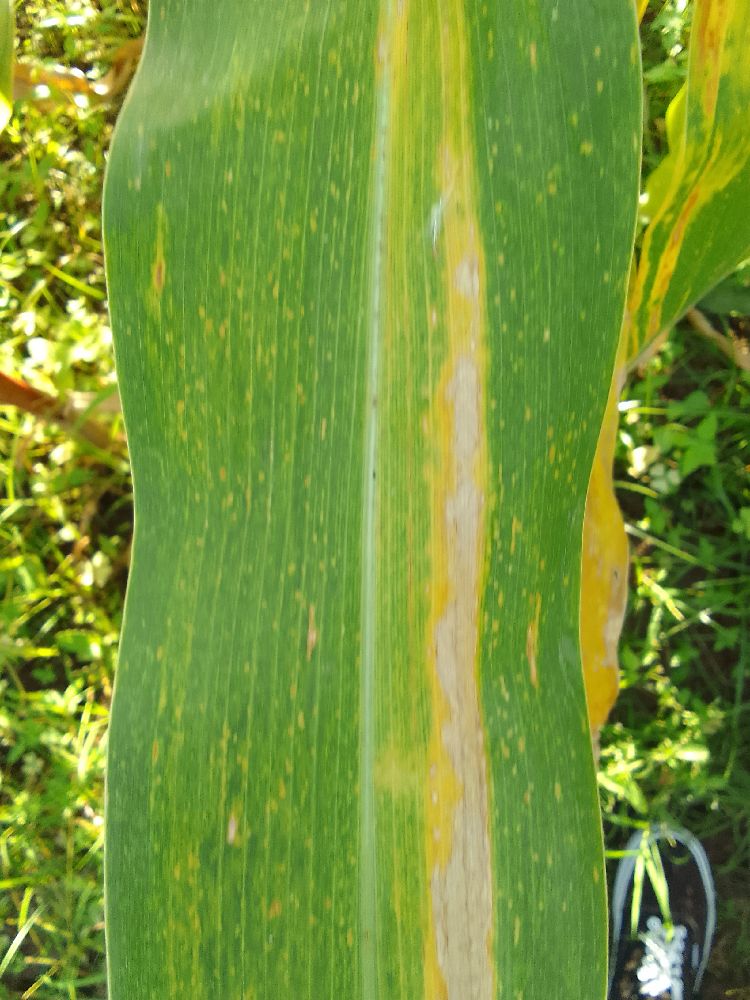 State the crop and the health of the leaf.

maize, maize lethal necrosis
